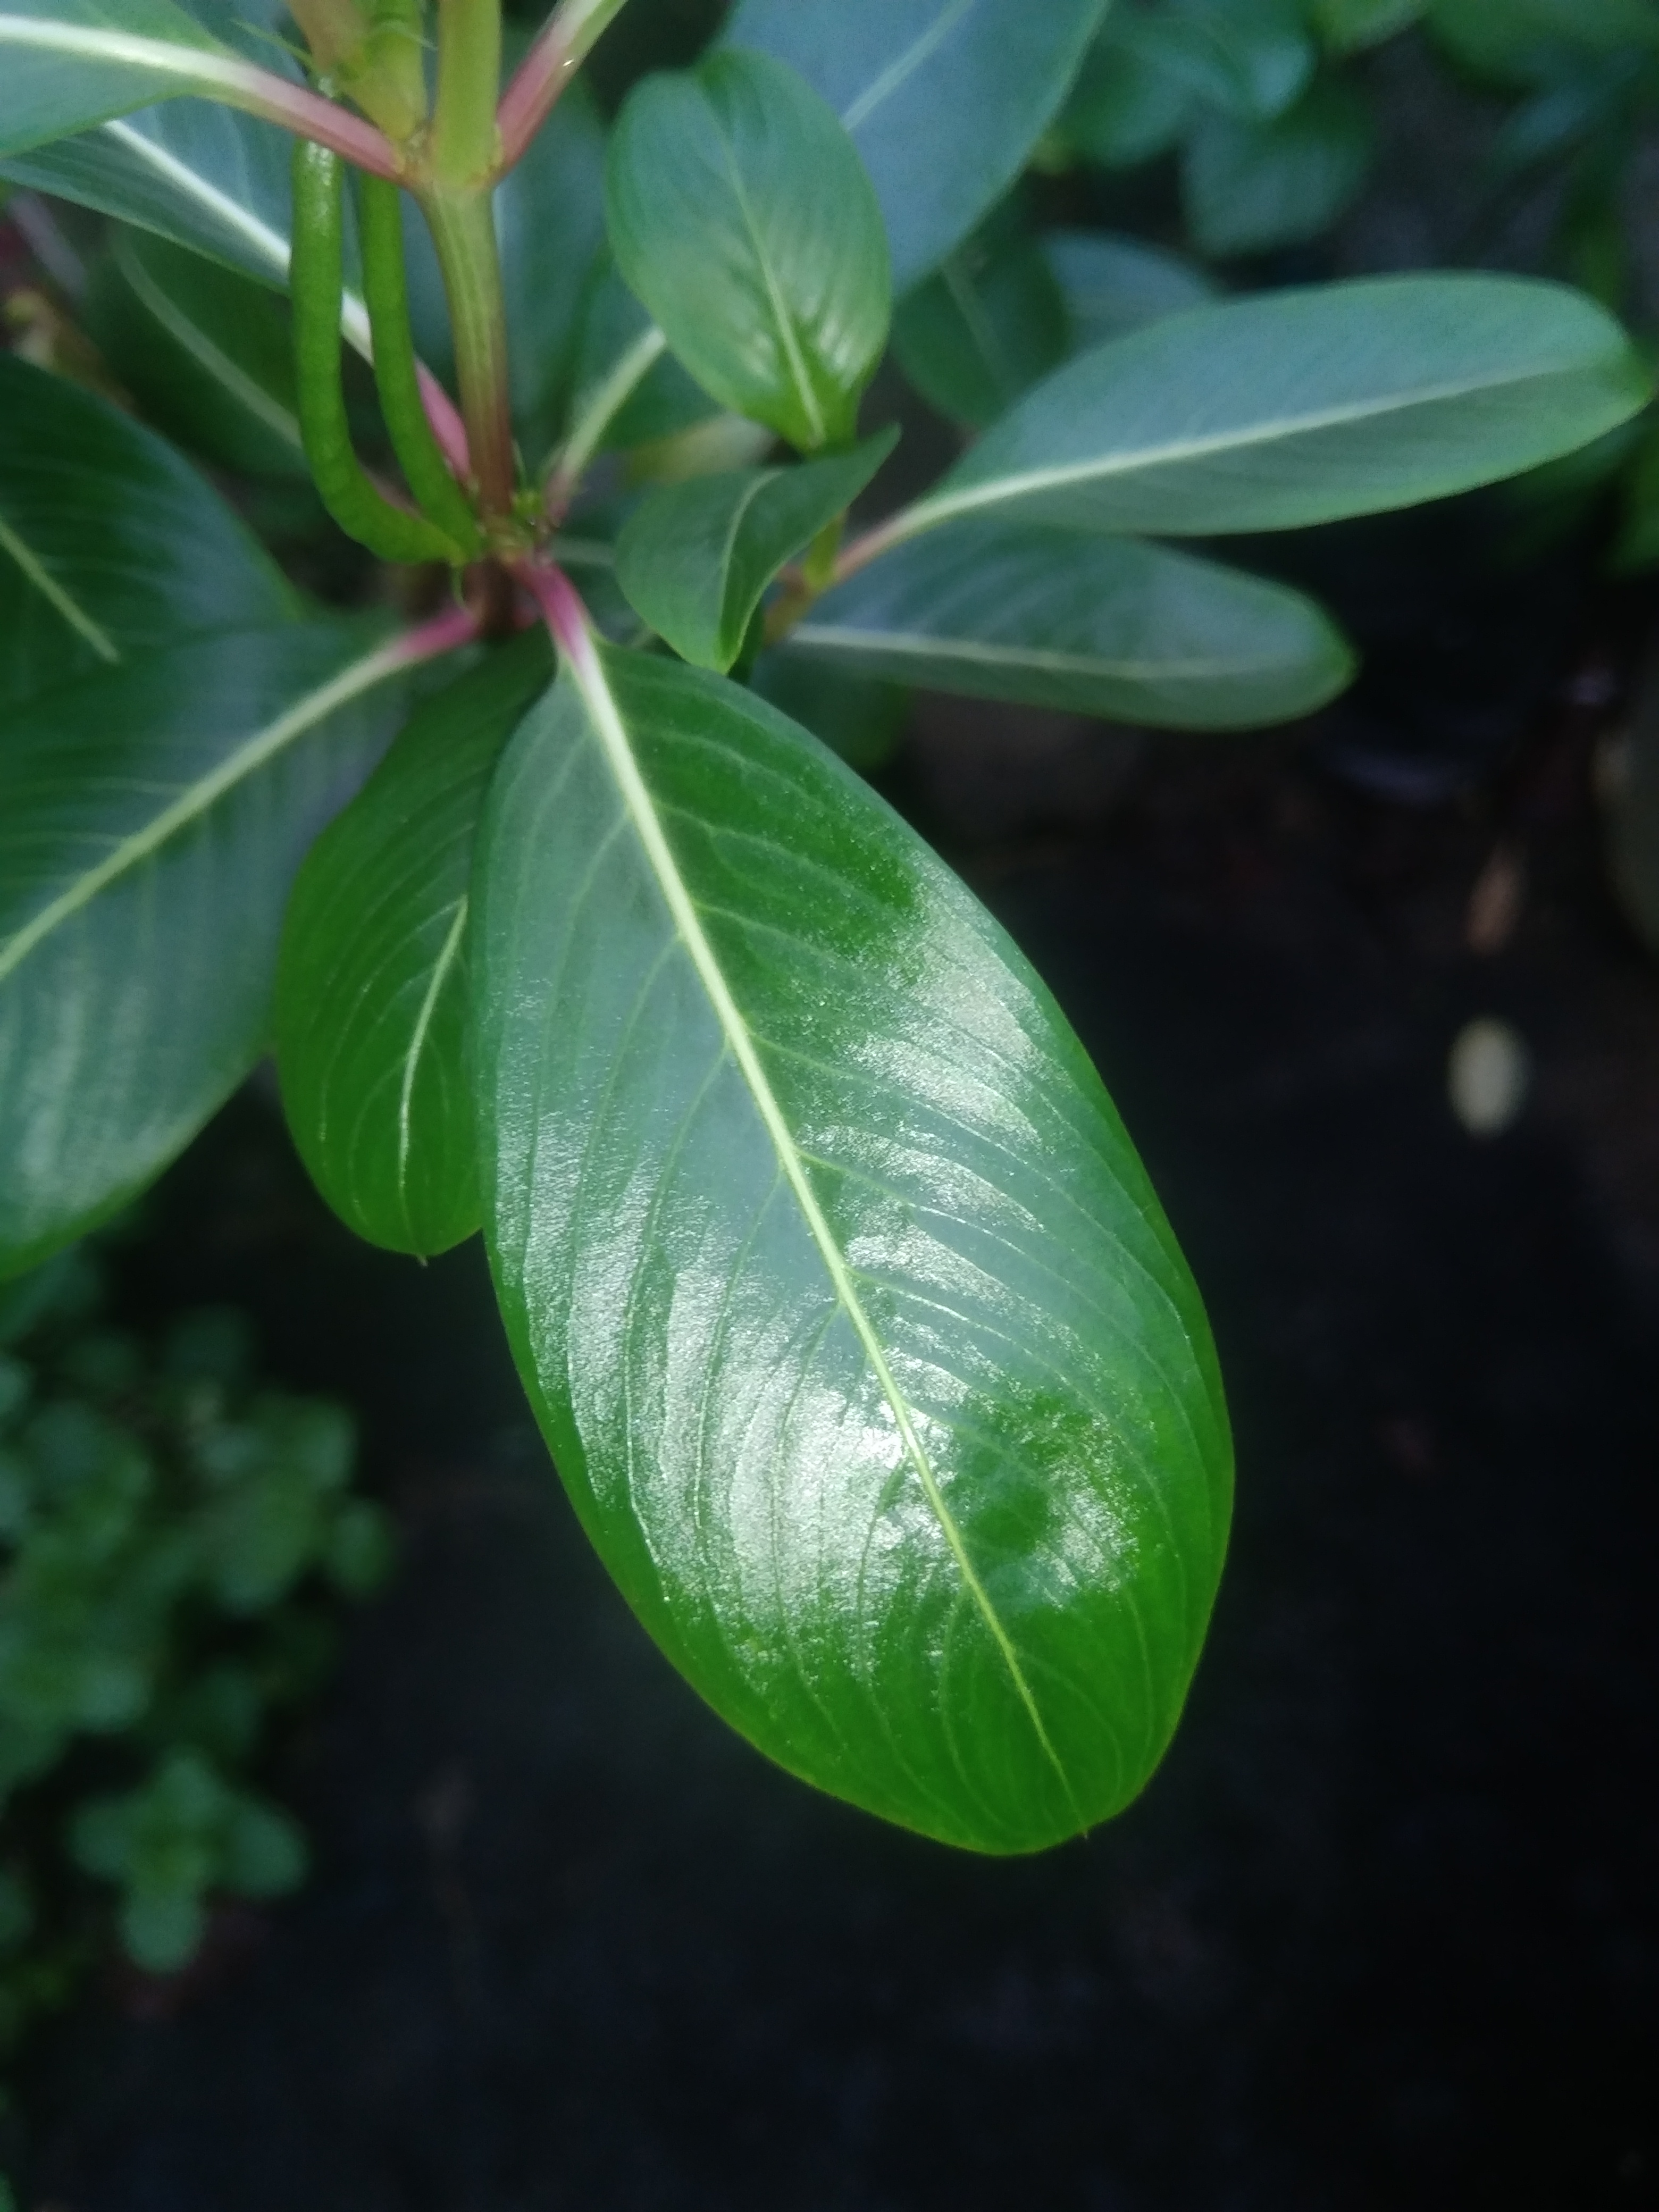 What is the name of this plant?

rose periwinkle
